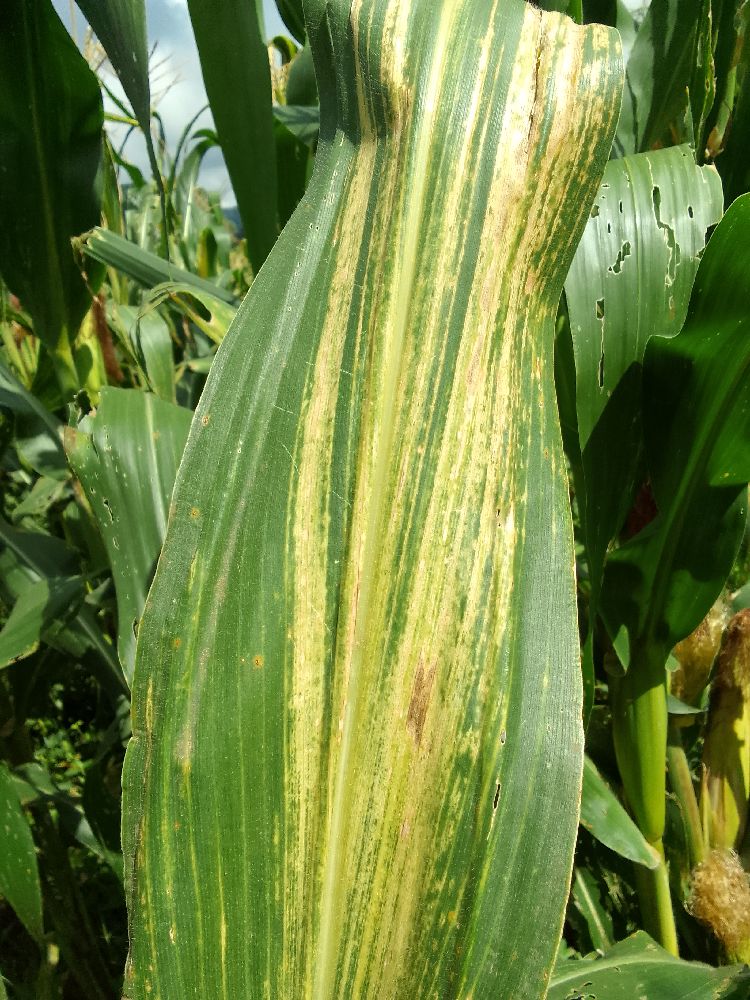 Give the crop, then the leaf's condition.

maize, maize lethal necrosis
